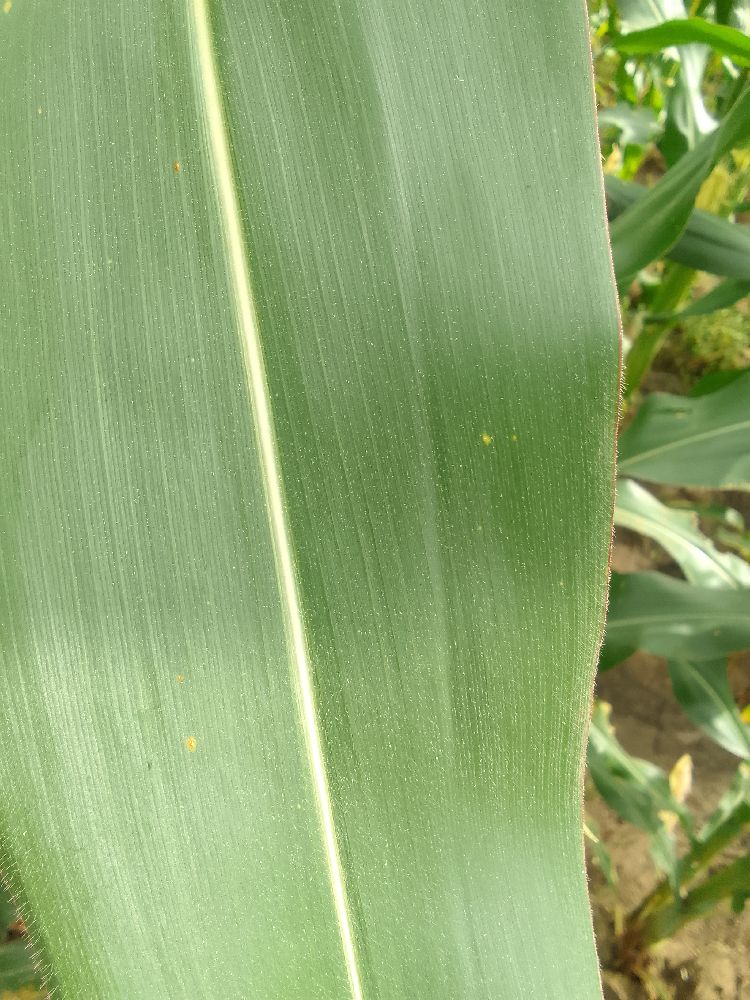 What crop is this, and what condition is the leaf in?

maize, healthy
